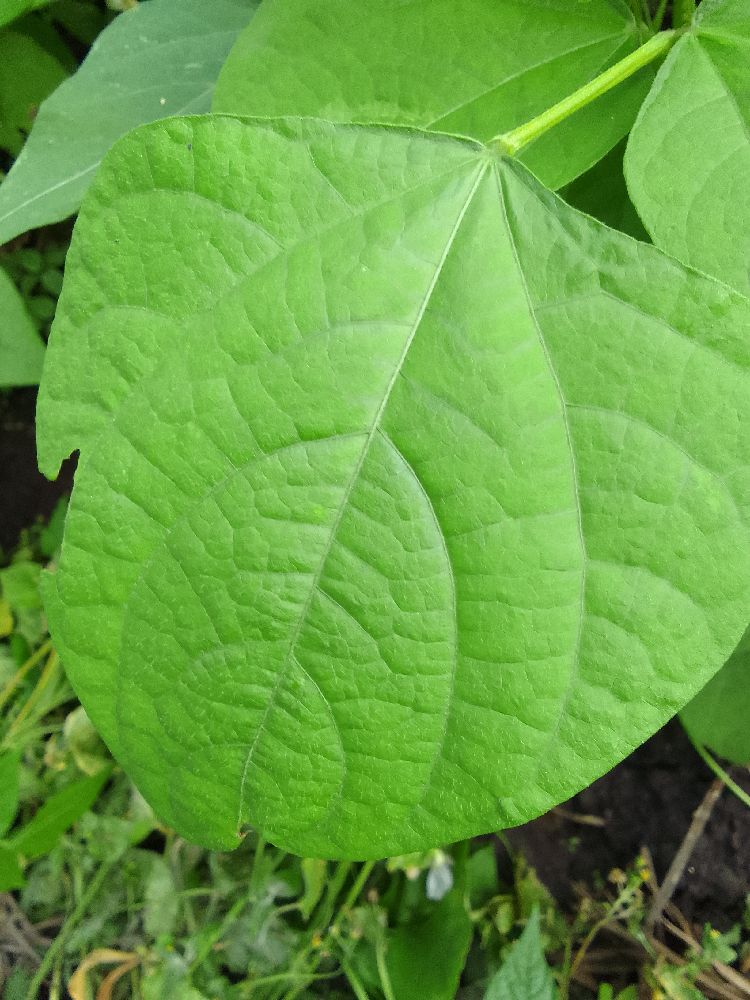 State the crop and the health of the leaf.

common bean, healthy
